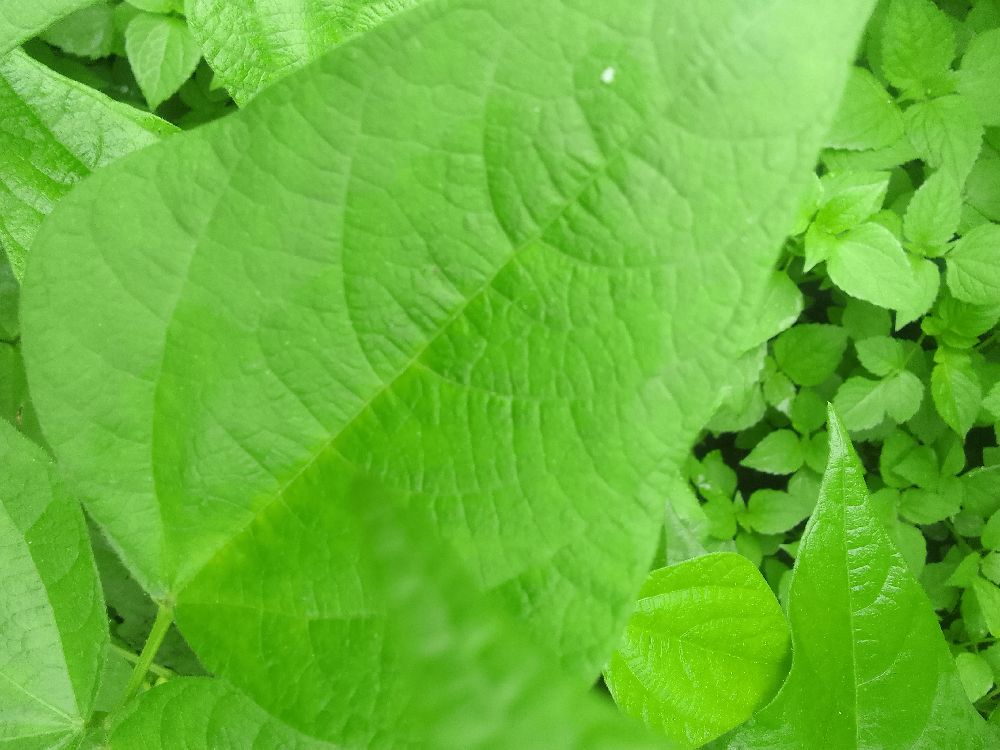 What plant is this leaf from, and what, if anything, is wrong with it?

common bean, healthy
